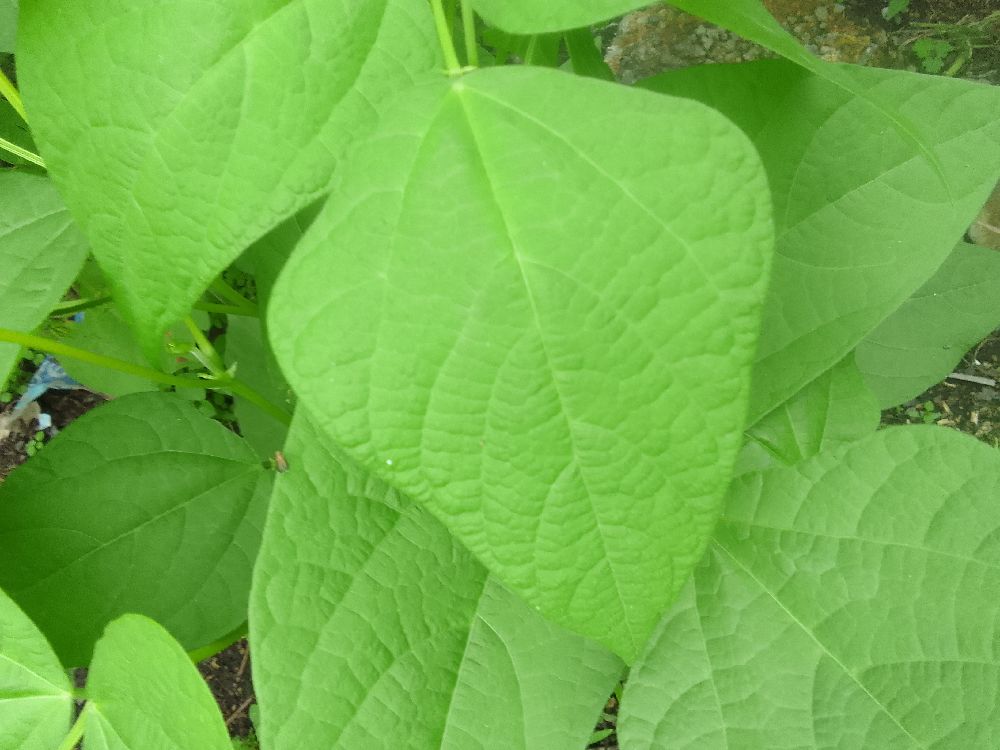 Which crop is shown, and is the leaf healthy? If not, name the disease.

common bean, healthy
